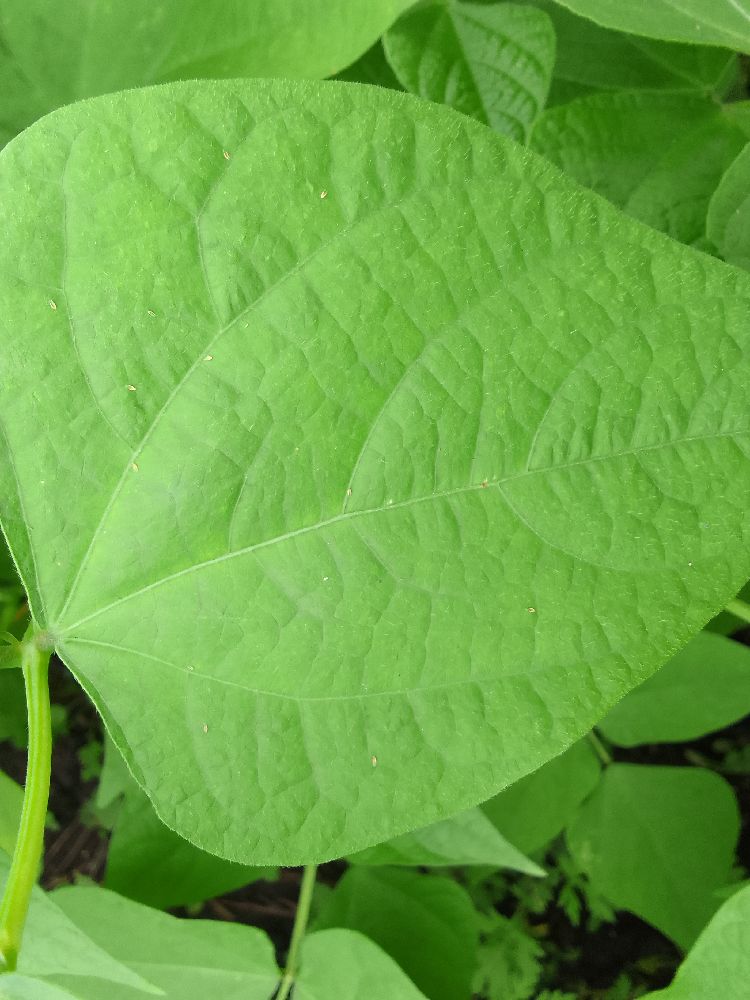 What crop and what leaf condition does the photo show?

common bean, healthy
